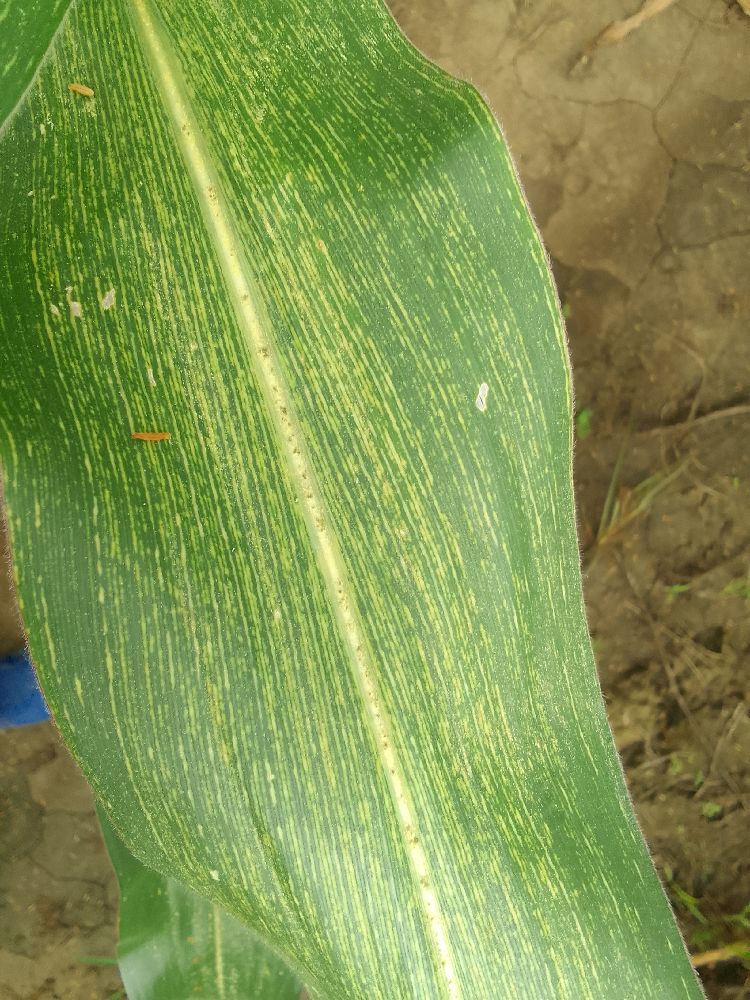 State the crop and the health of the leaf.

maize, maize streak virus
